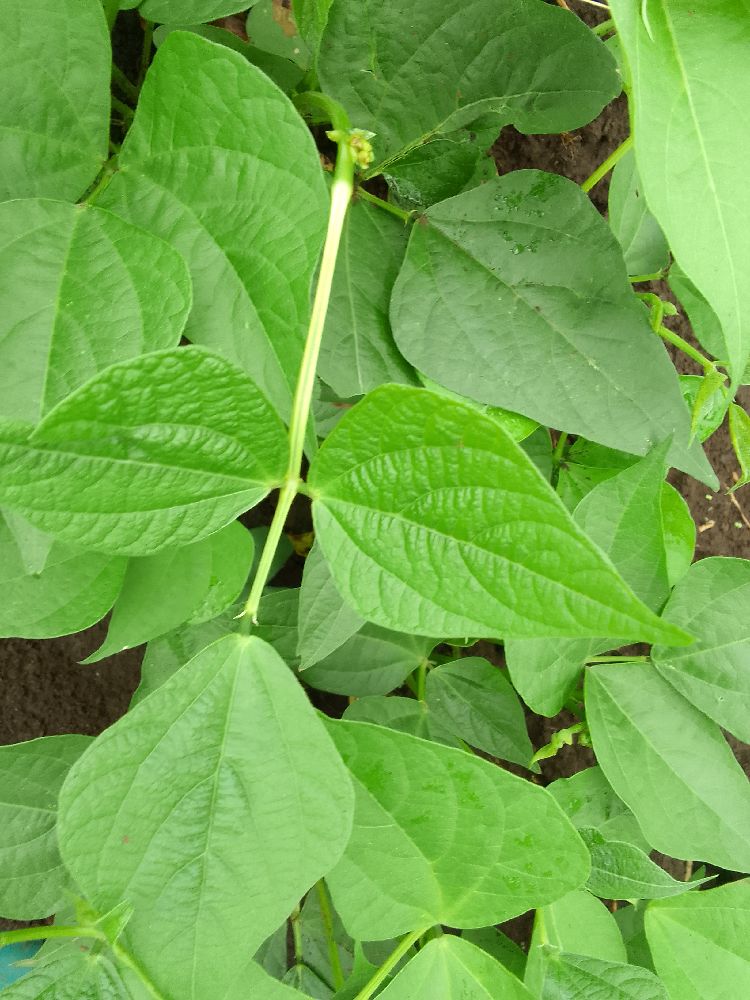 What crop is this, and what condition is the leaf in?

common bean, healthy
